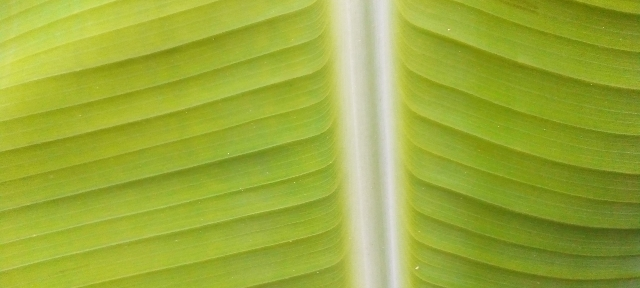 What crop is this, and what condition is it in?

banana, healthy
